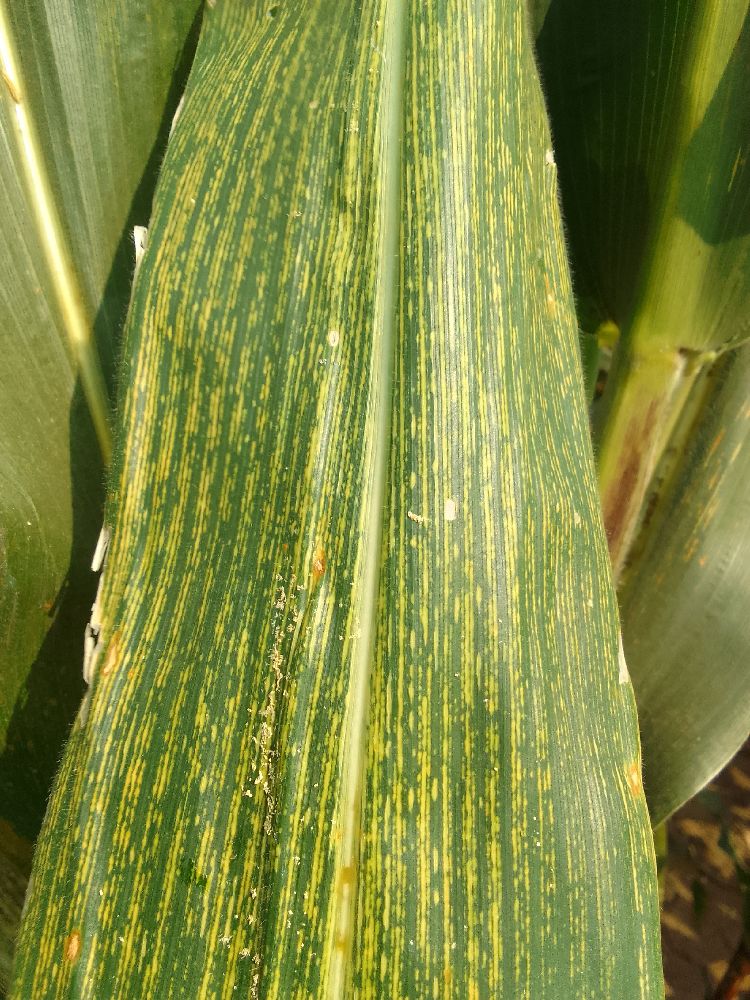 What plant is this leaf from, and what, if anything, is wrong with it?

maize, maize streak virus
